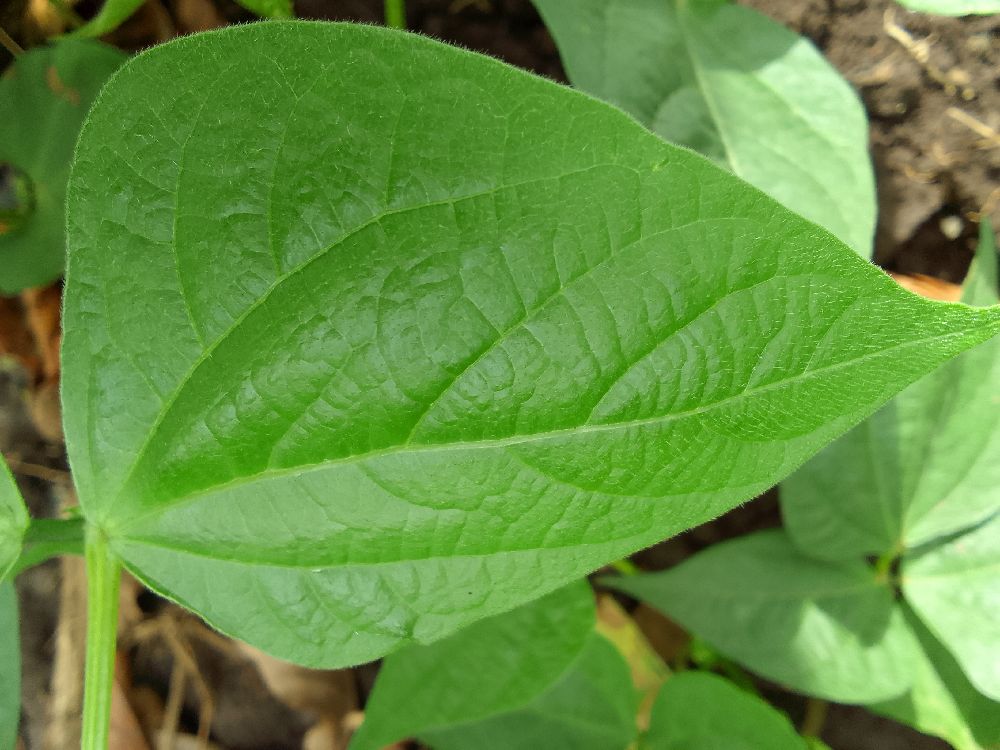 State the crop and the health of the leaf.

common bean, healthy
